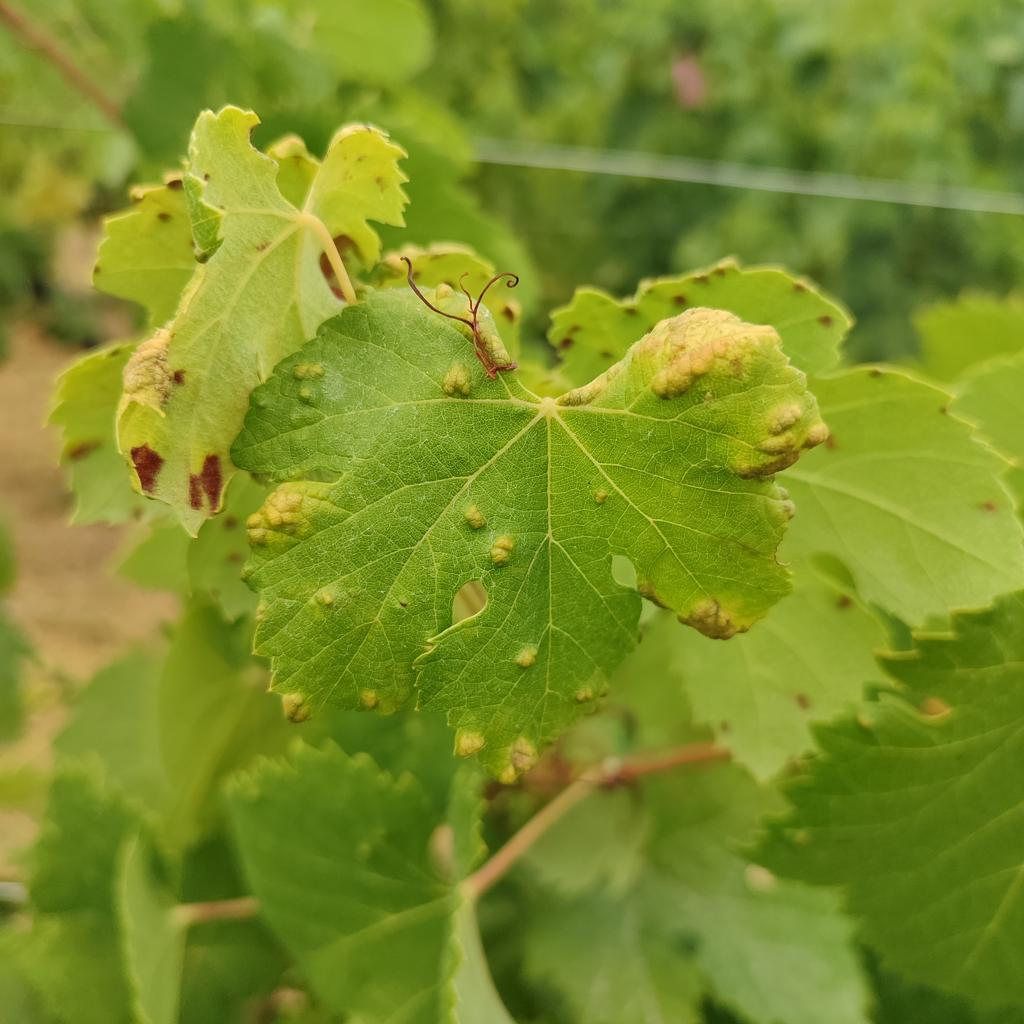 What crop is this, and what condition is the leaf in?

grapevine, erineum mite
